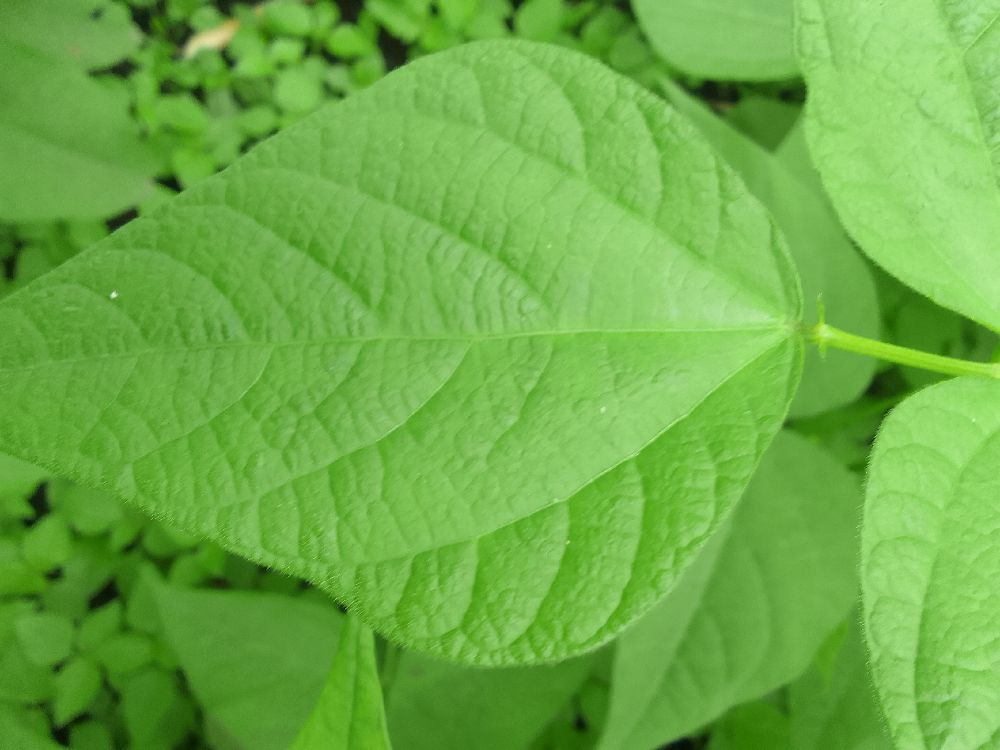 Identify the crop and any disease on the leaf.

common bean, healthy
